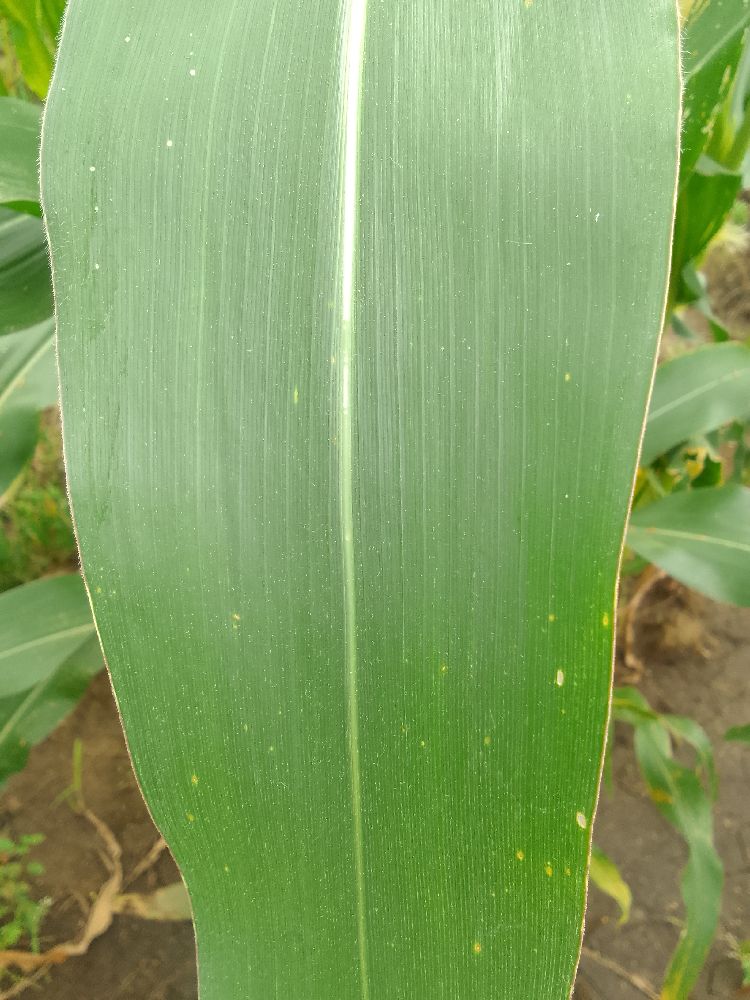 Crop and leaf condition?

maize, healthy
